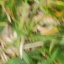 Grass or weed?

grass
